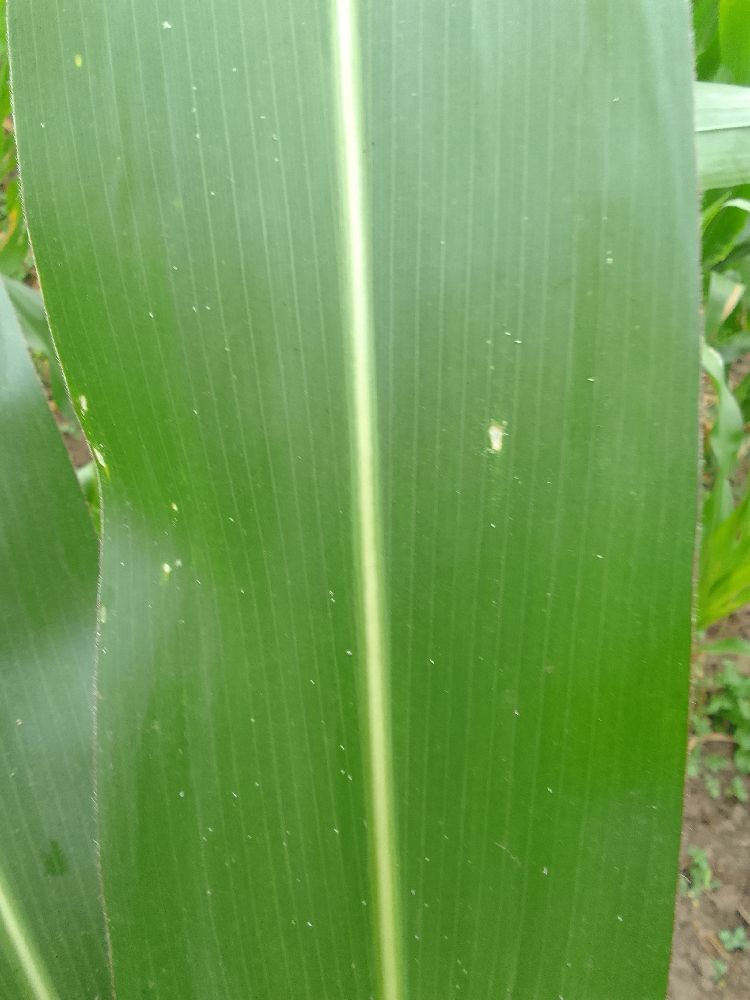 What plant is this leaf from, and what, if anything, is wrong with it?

maize, healthy
